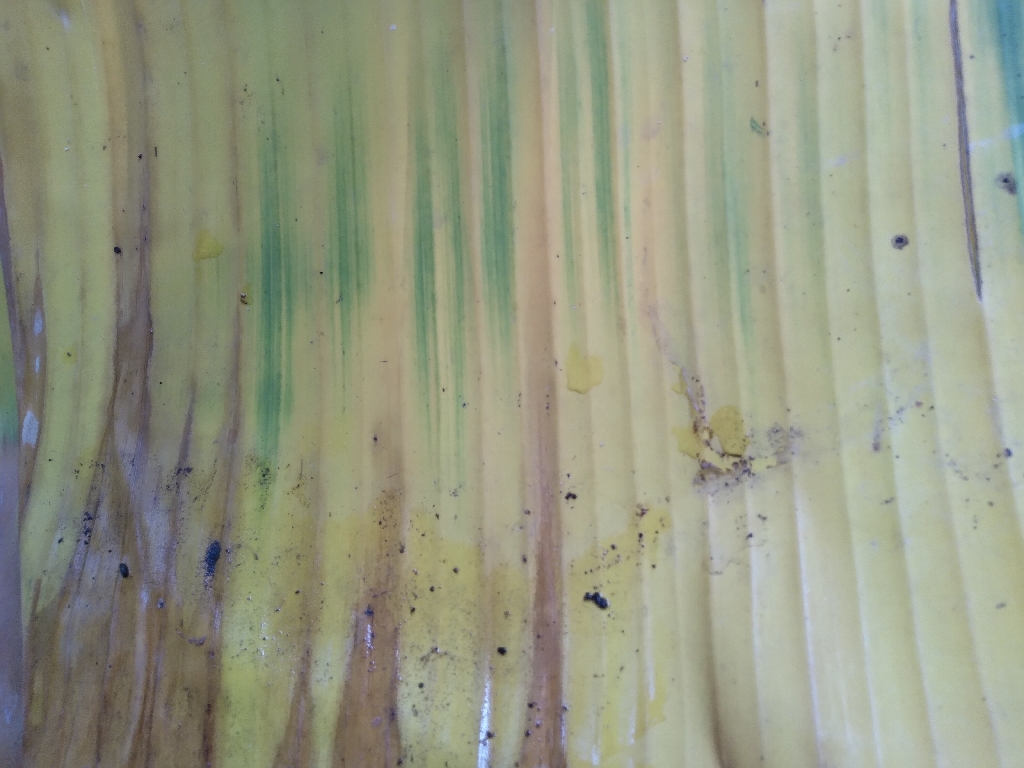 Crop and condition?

banana, fusarium wilt race 1
